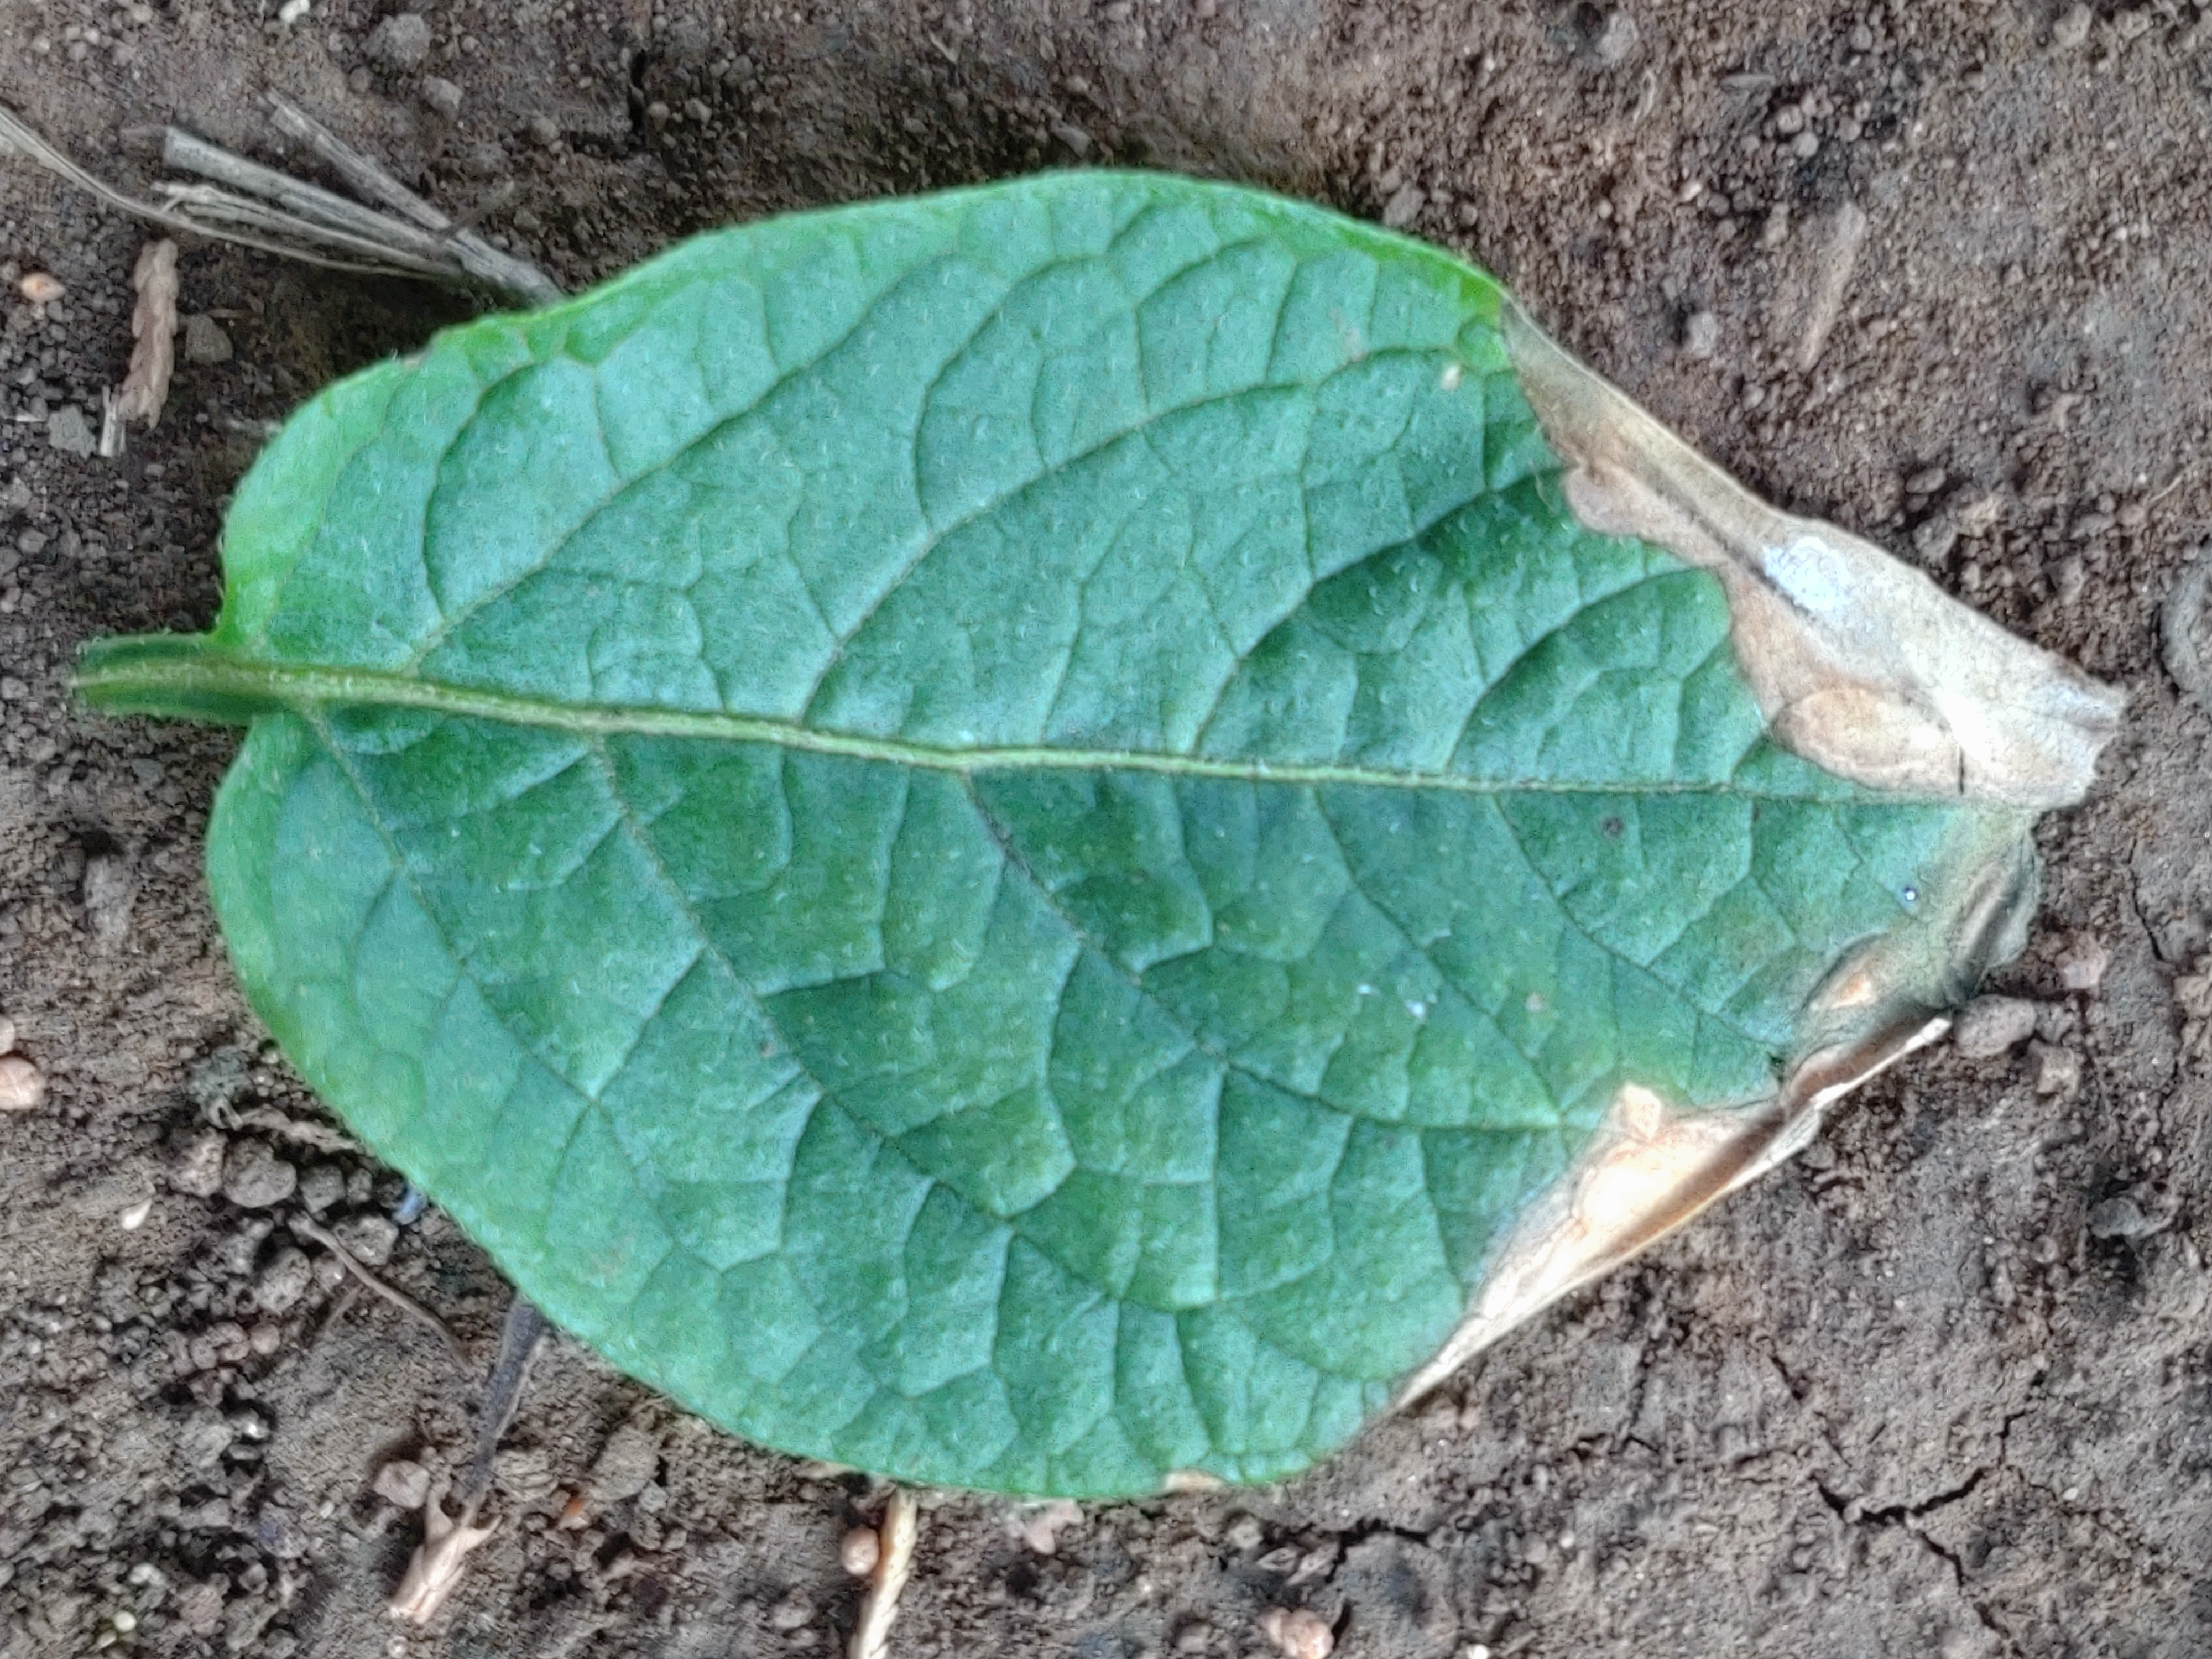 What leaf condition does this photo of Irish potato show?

early blight
